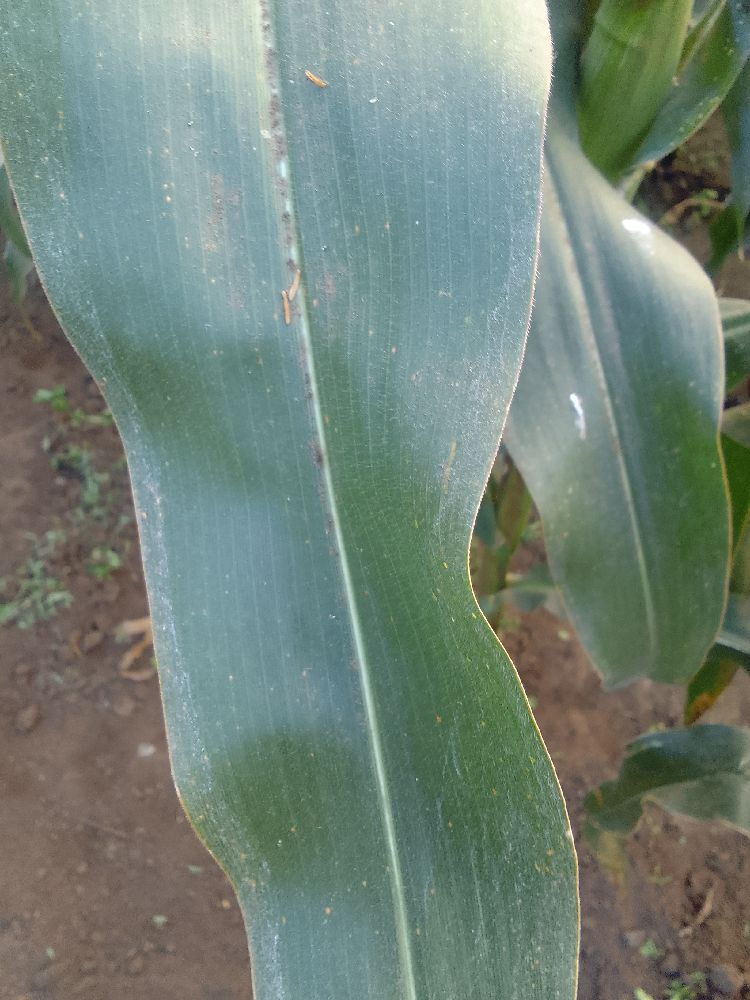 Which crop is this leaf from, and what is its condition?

maize, healthy
